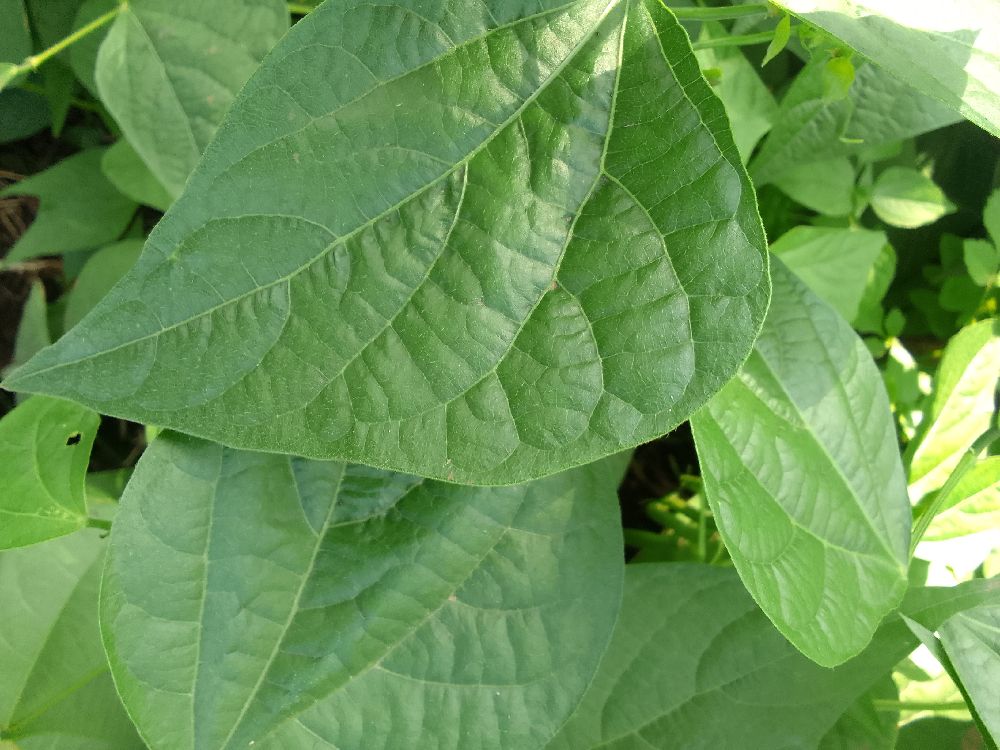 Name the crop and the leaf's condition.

common bean, healthy
